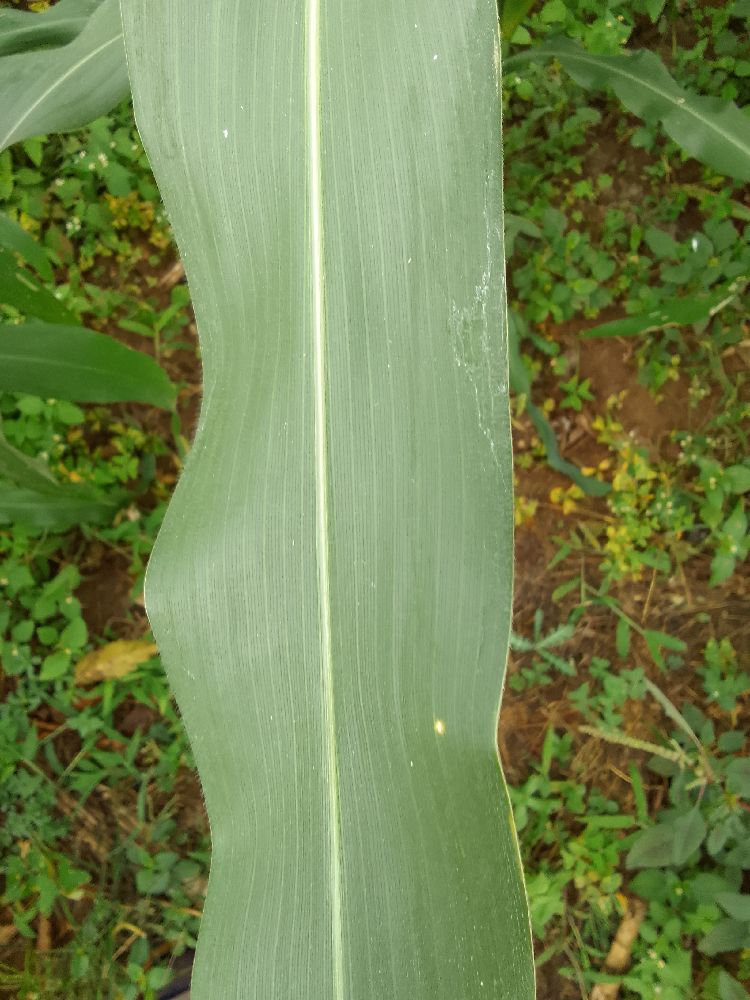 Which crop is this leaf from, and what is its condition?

maize, healthy
